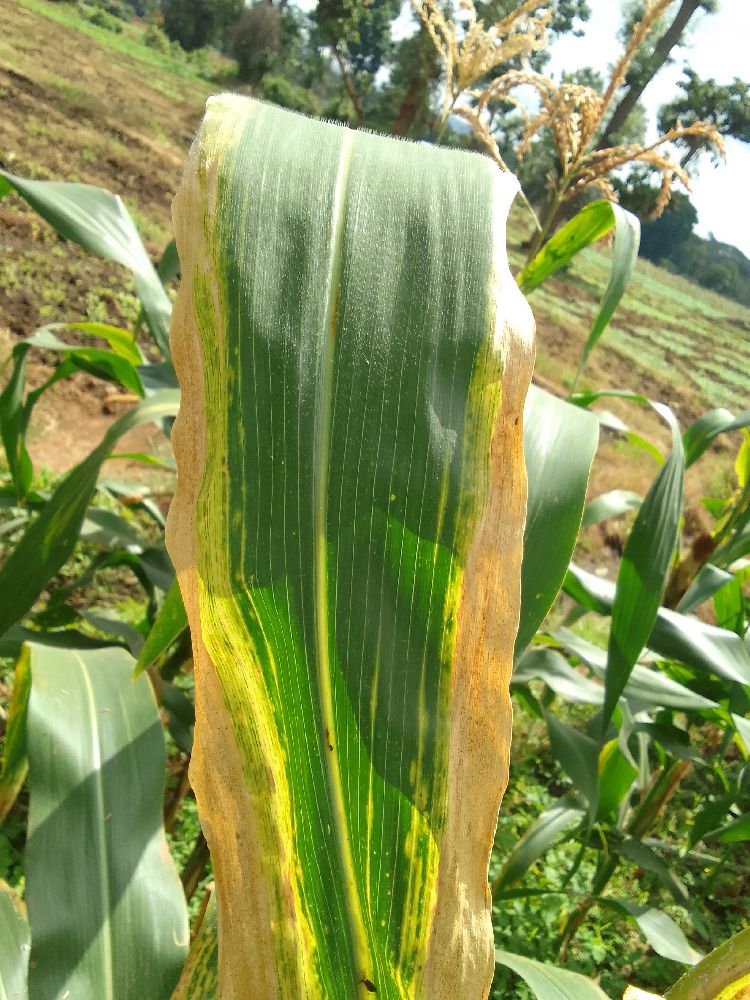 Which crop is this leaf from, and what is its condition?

maize, maize lethal necrosis
